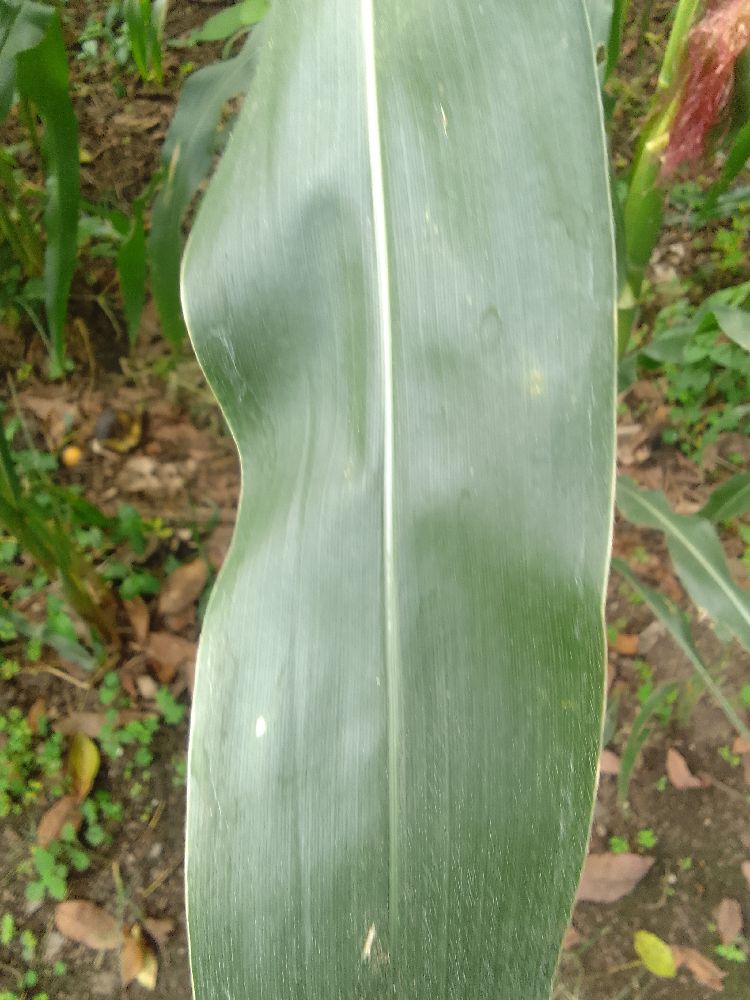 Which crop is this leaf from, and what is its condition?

maize, healthy
